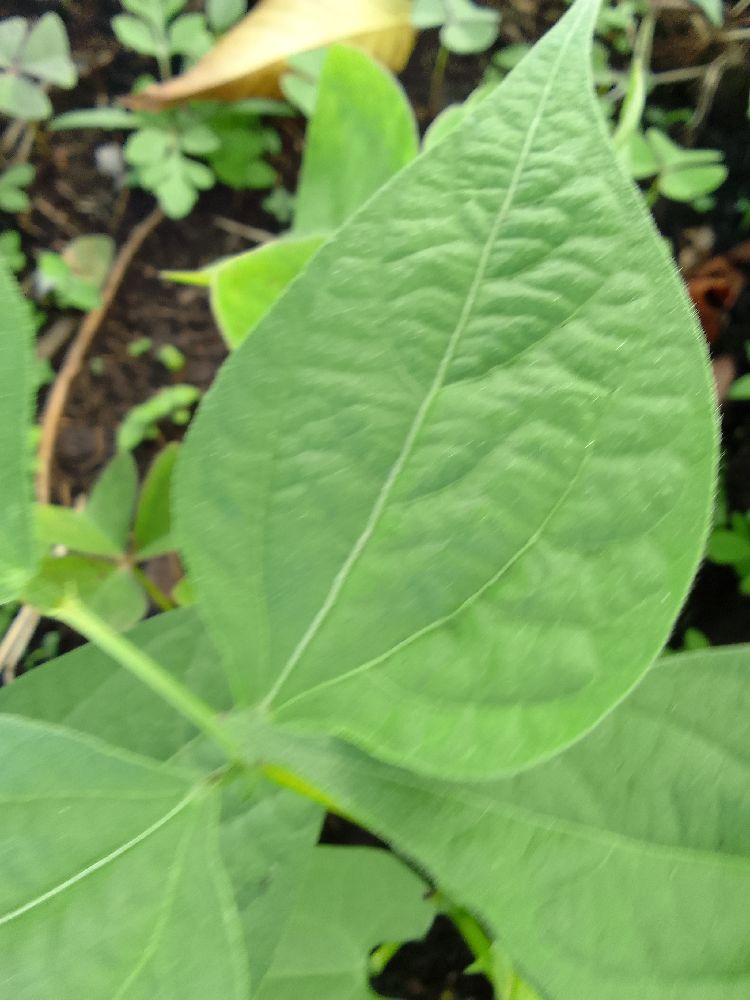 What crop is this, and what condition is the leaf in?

common bean, healthy
